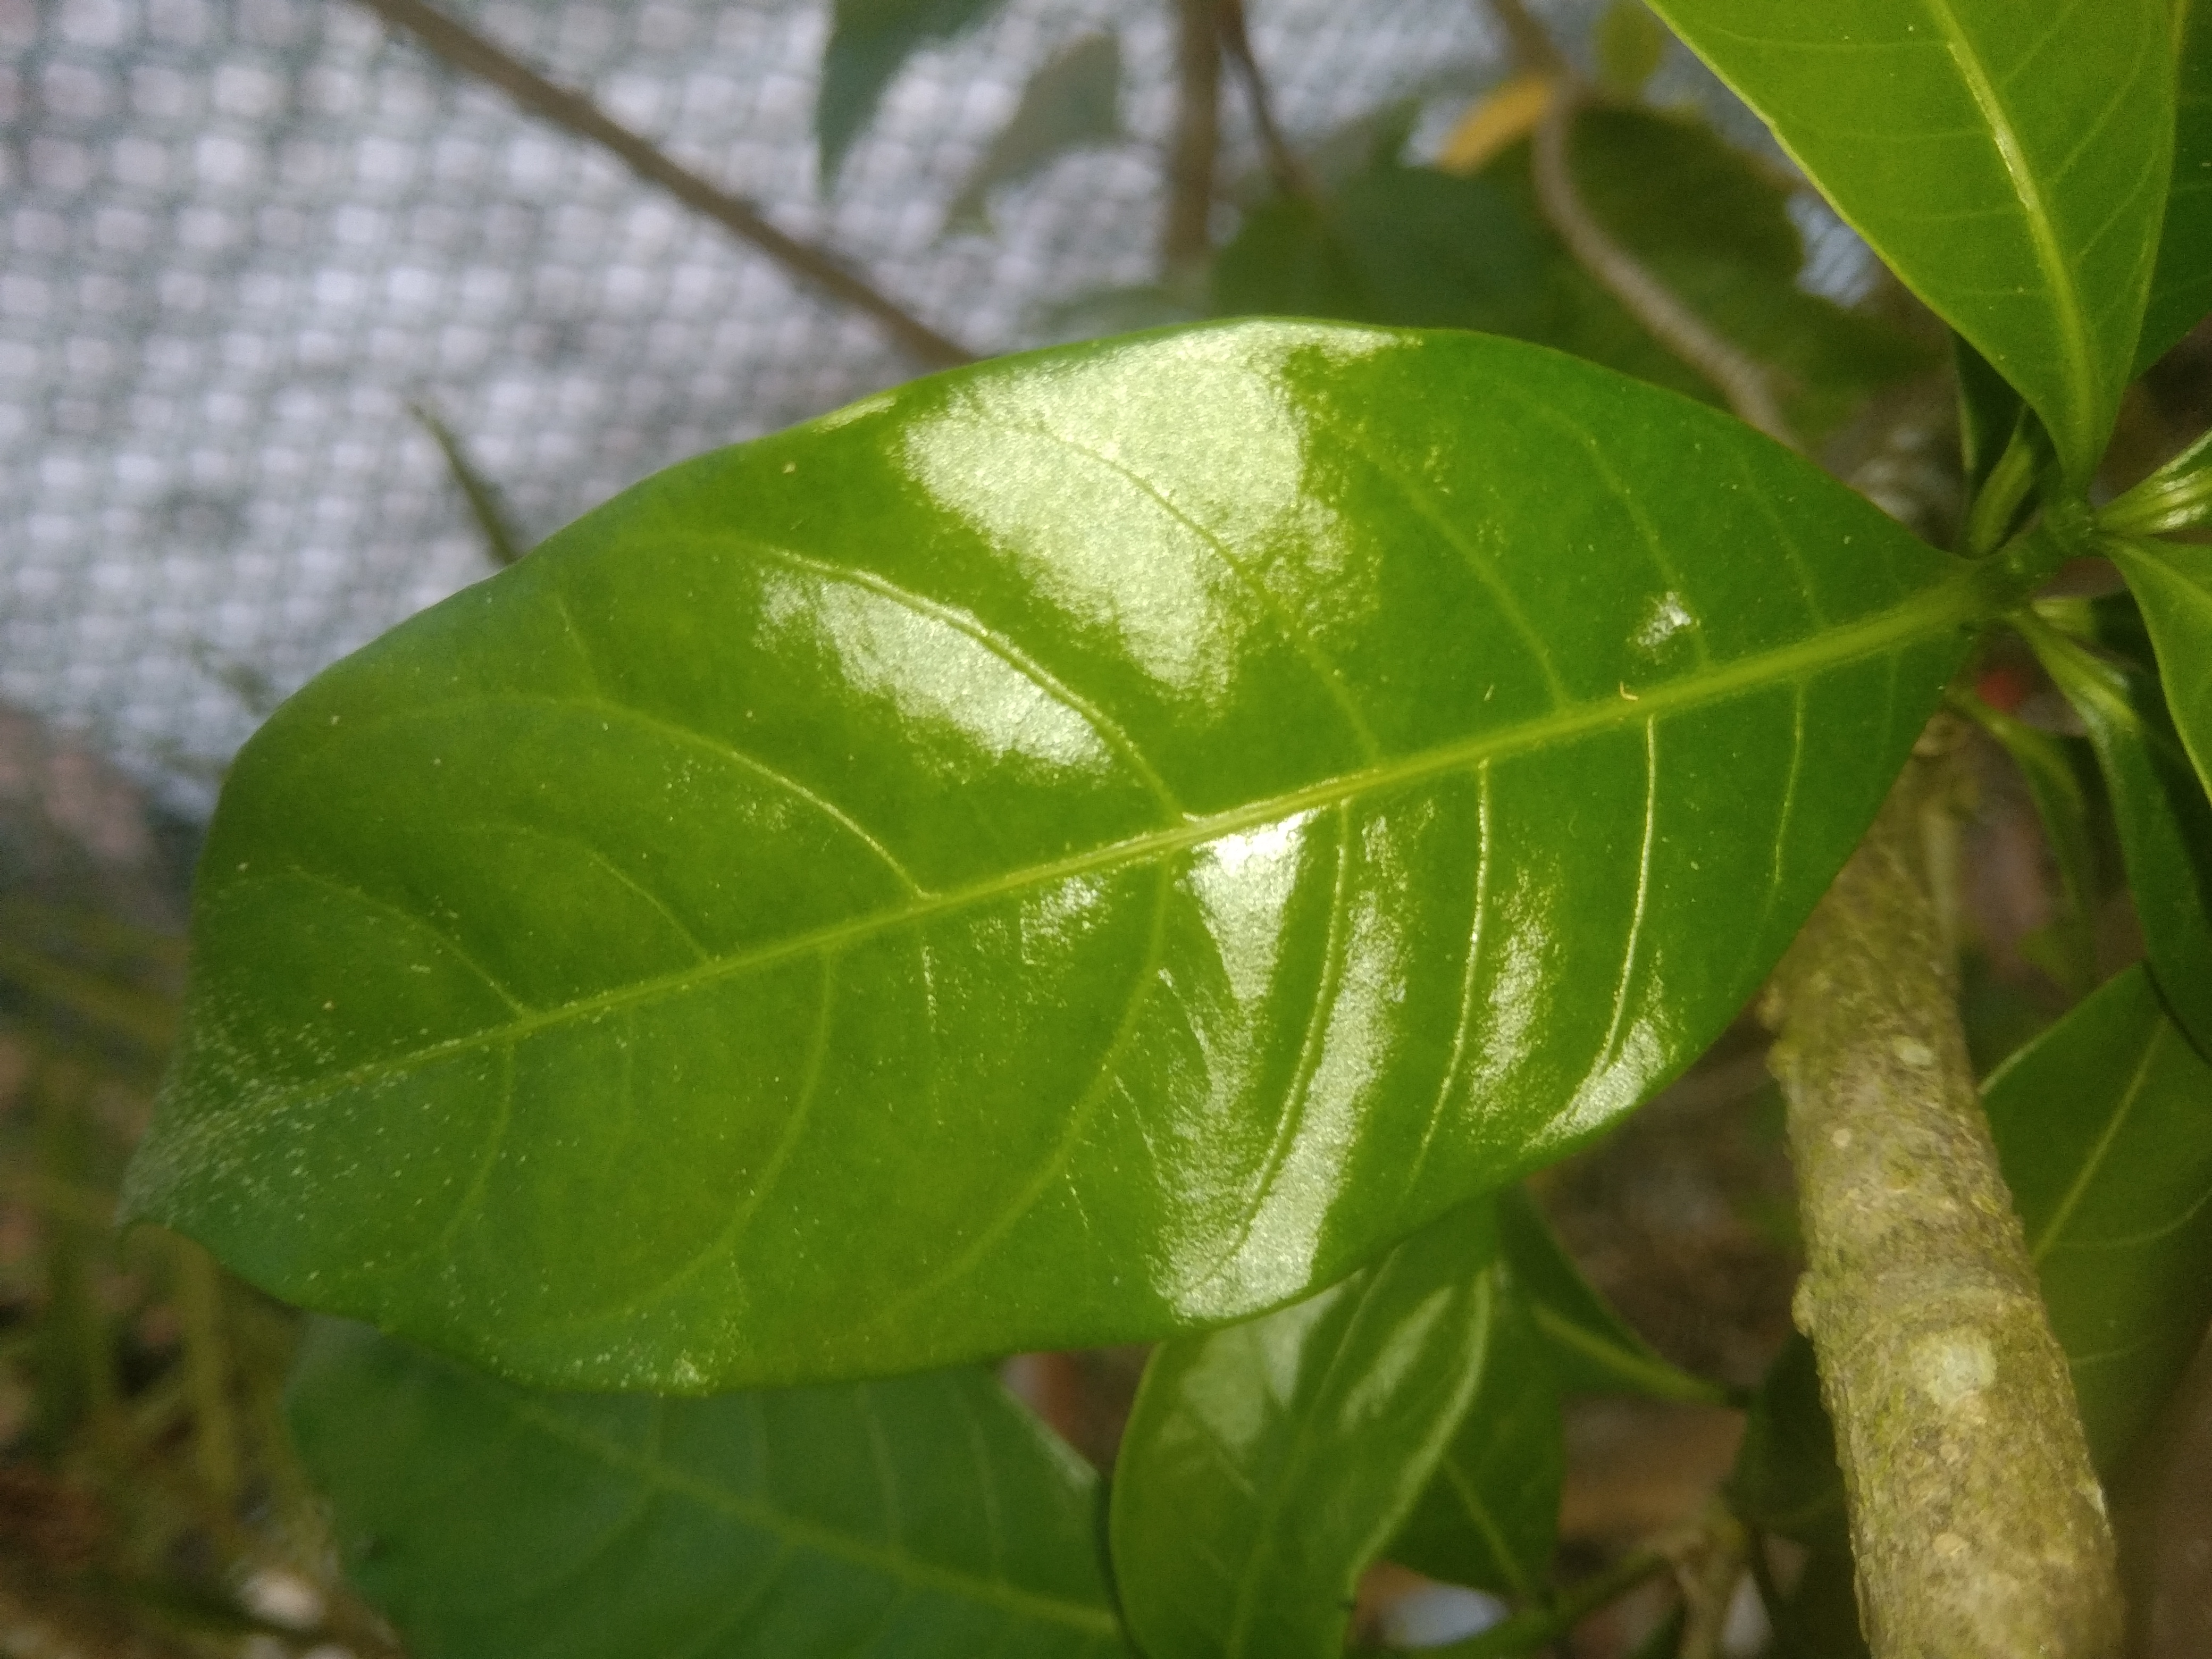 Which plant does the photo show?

togor
